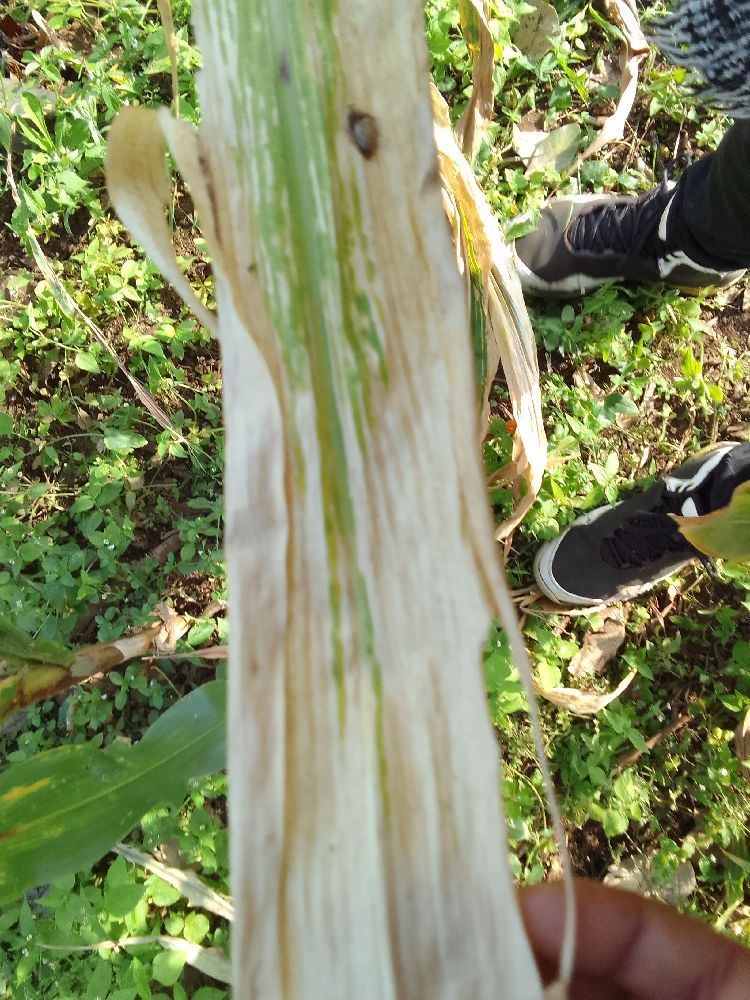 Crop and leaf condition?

maize, maize lethal necrosis
